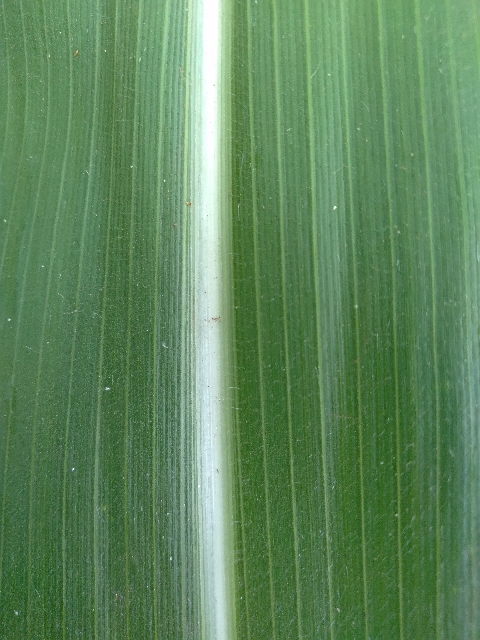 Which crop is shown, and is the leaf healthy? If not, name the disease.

maize, healthy
